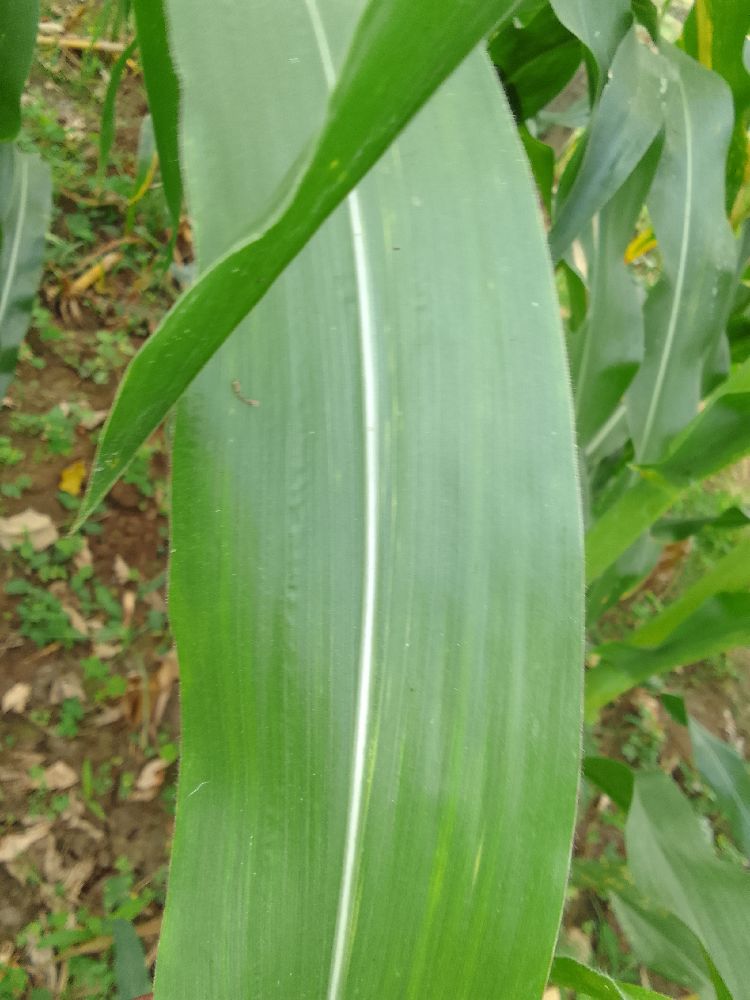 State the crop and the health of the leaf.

maize, healthy
